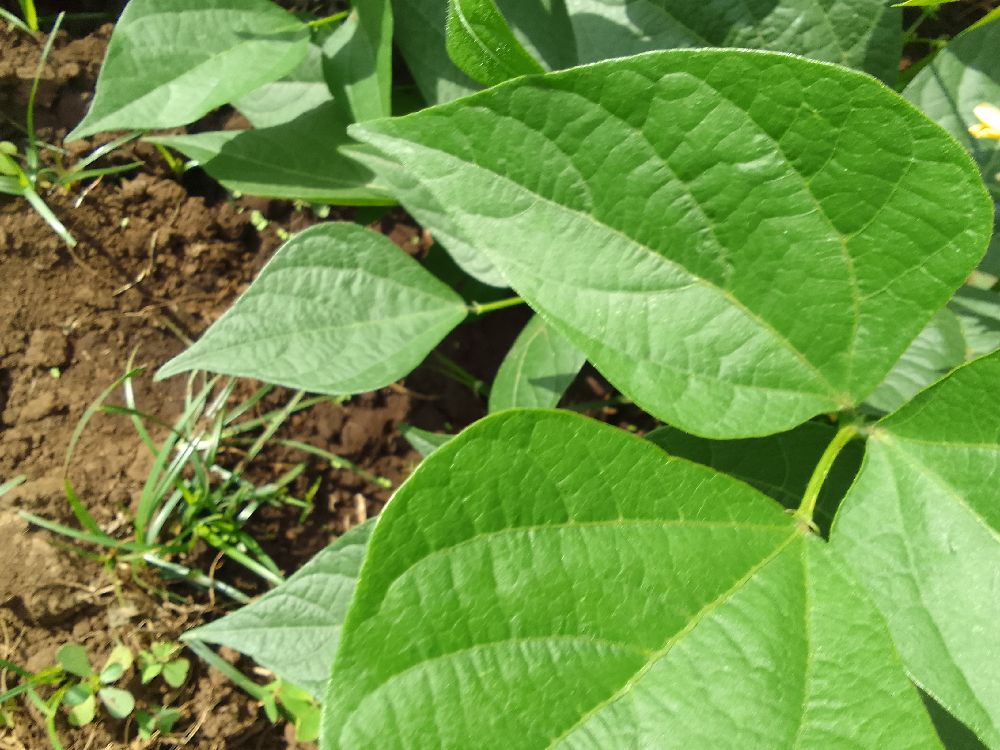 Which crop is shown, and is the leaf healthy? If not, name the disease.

common bean, healthy
